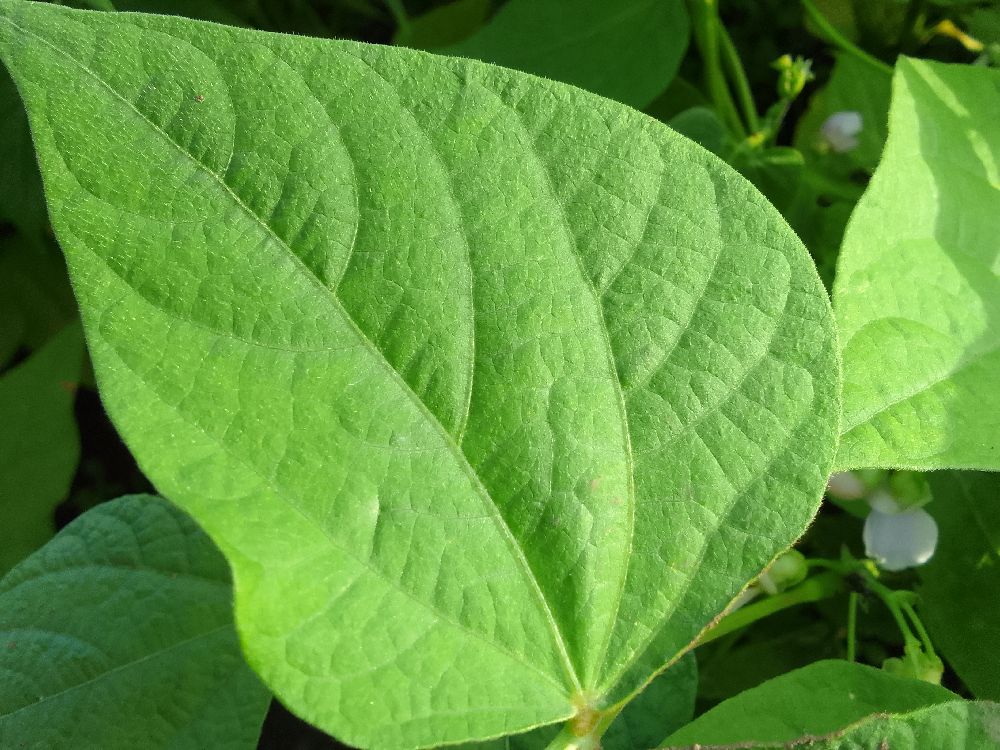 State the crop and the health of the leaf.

common bean, healthy
